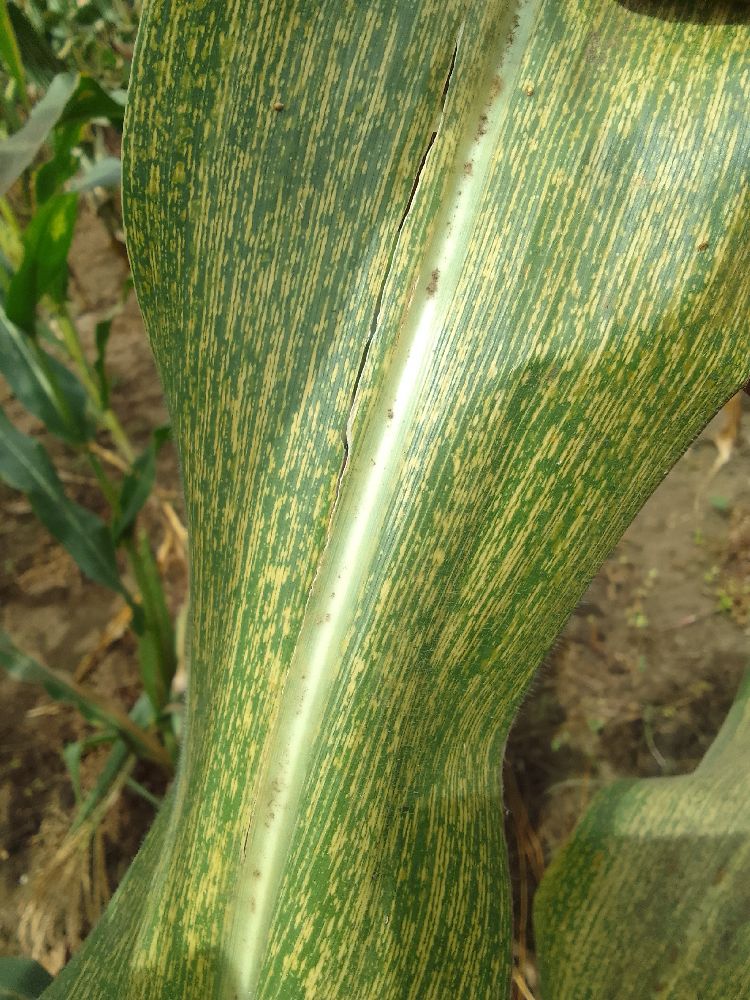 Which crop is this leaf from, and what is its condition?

maize, maize streak virus
